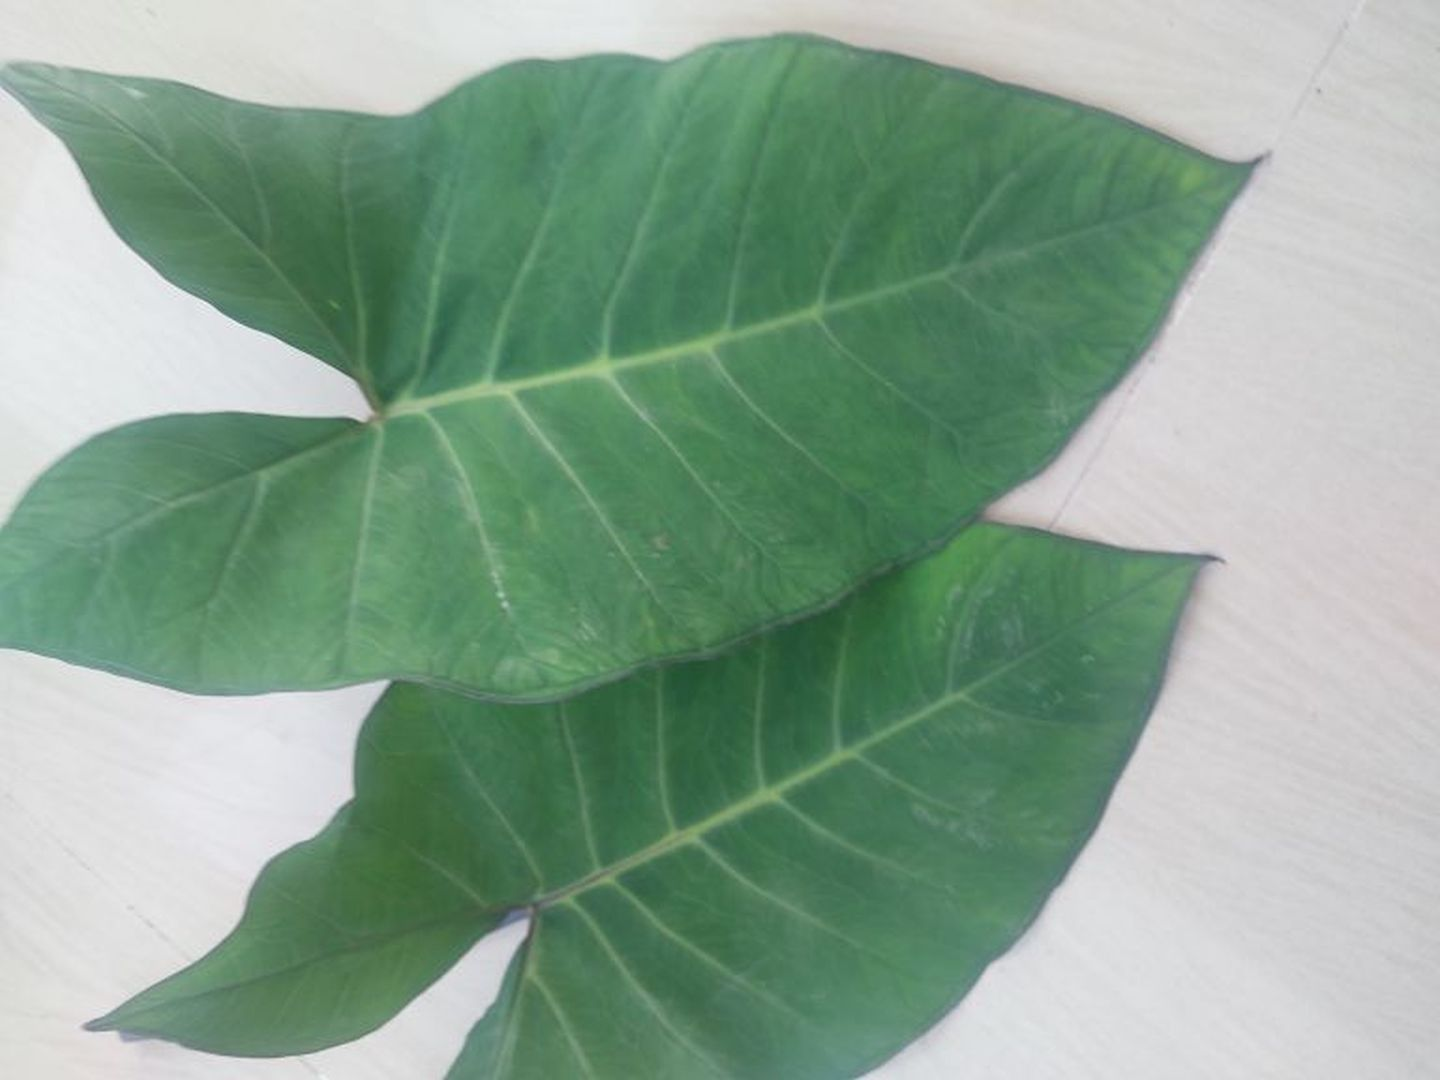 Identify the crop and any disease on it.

taro, healthy
